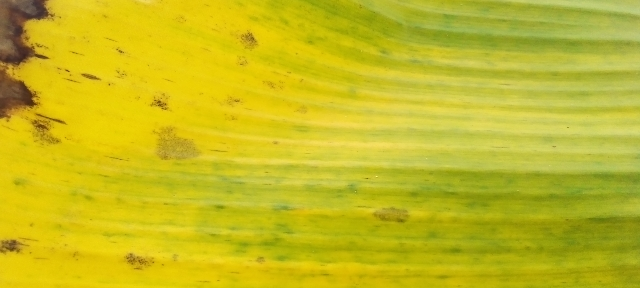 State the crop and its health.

banana, fusarium wilt race 1
